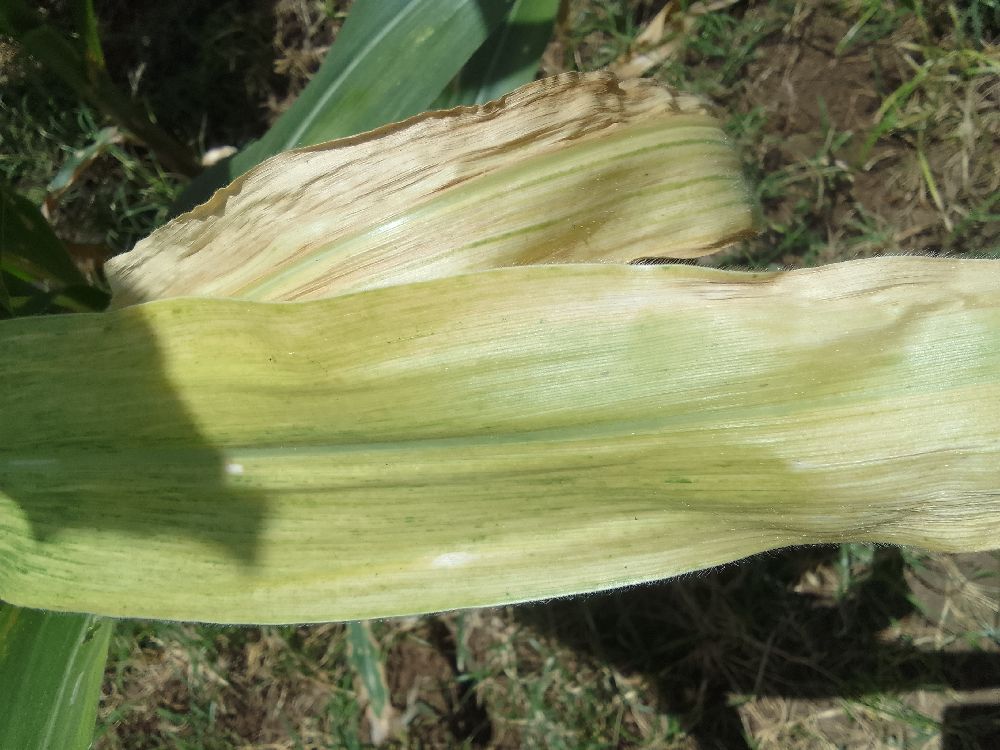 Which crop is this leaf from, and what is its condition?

maize, maize lethal necrosis
